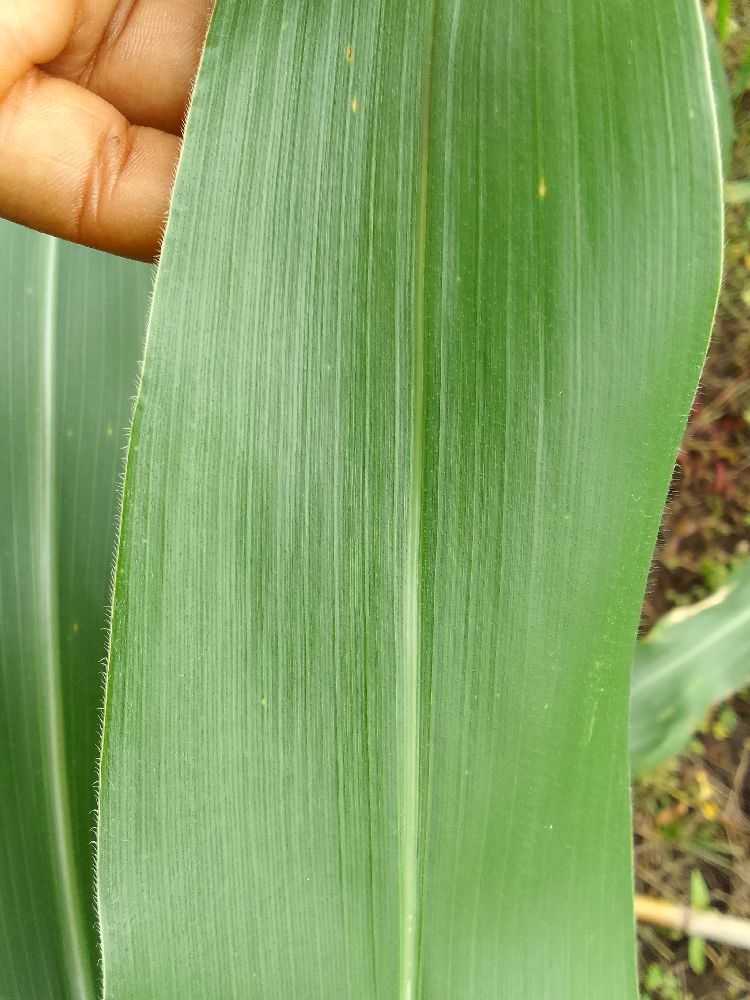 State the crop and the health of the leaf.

maize, healthy
